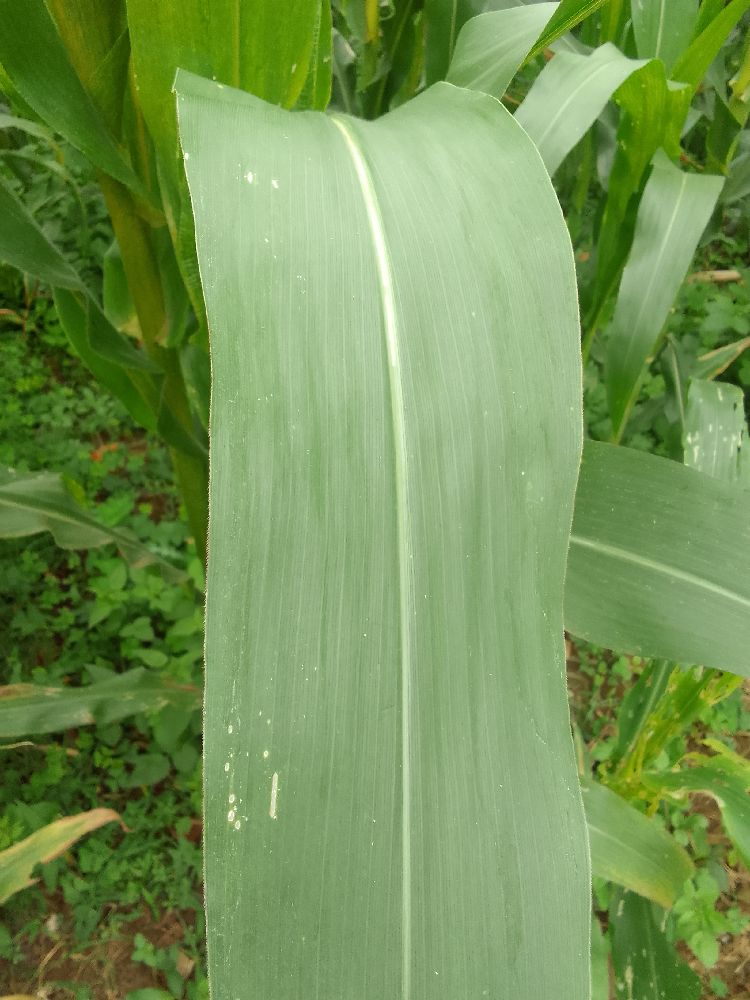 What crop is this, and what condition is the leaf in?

maize, healthy
